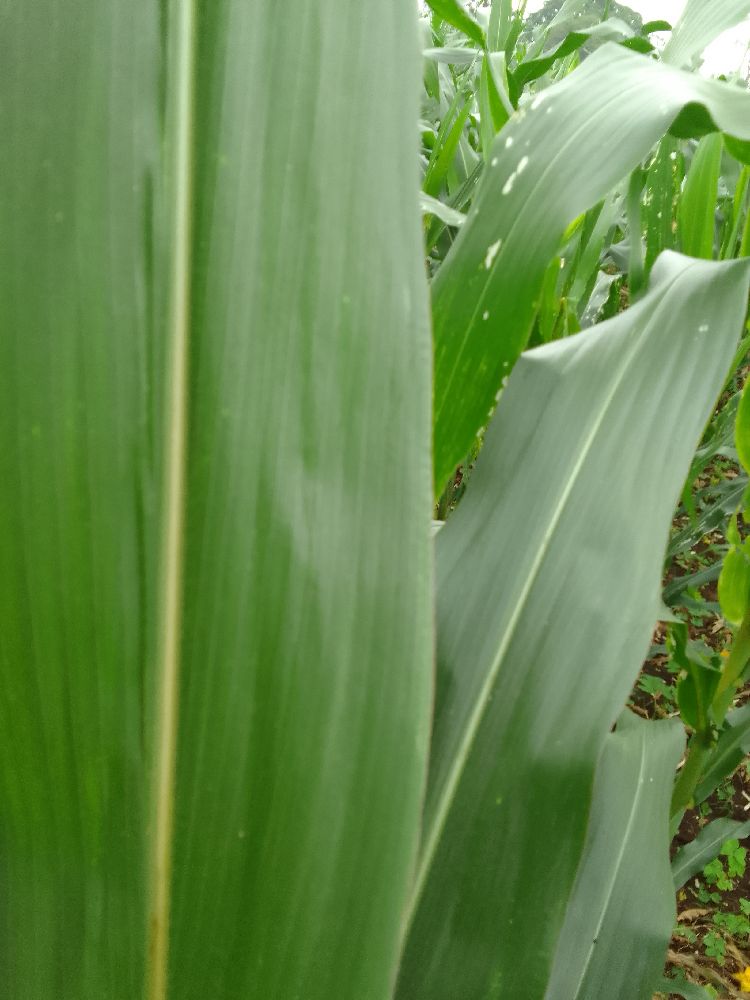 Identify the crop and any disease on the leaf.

maize, healthy
